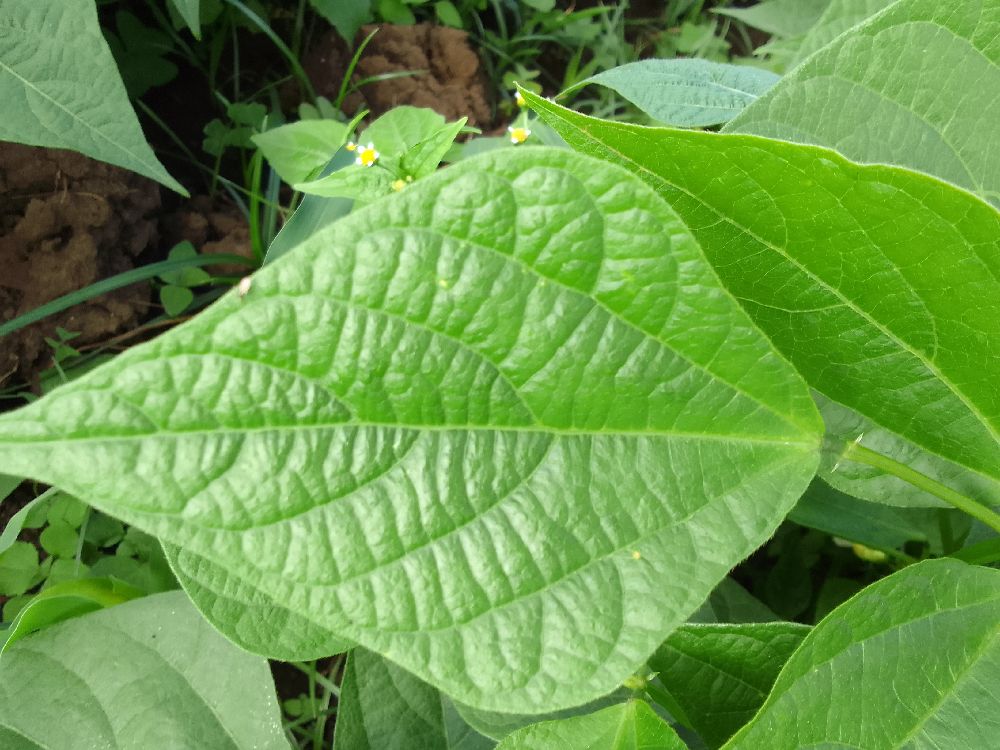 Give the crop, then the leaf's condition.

common bean, healthy
